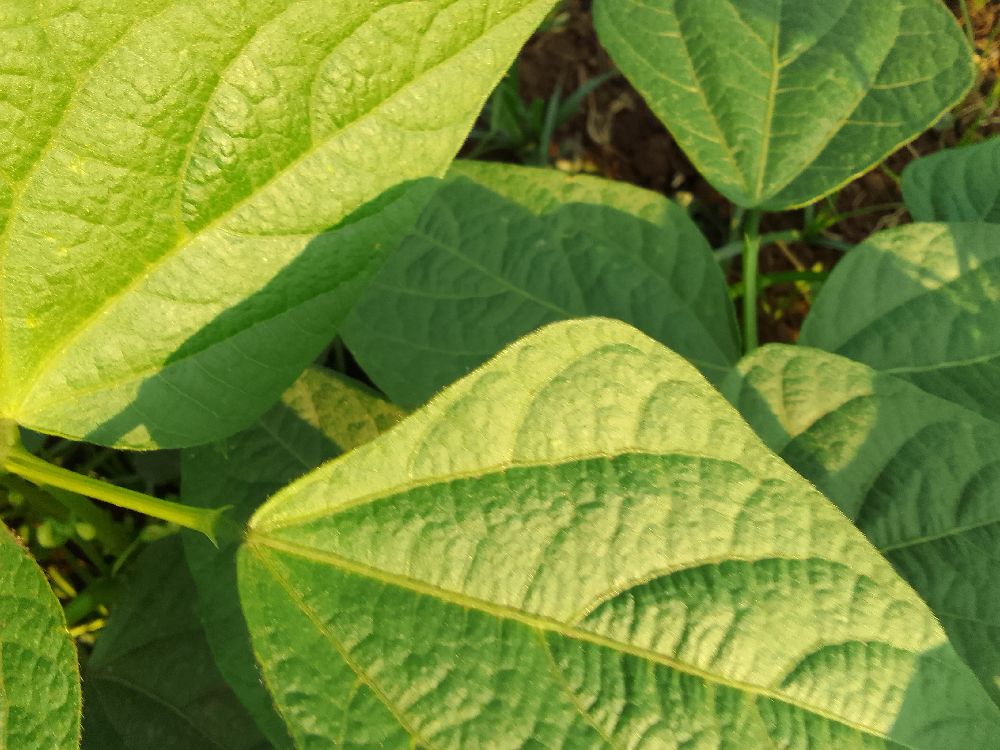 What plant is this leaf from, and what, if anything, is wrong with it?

common bean, healthy
